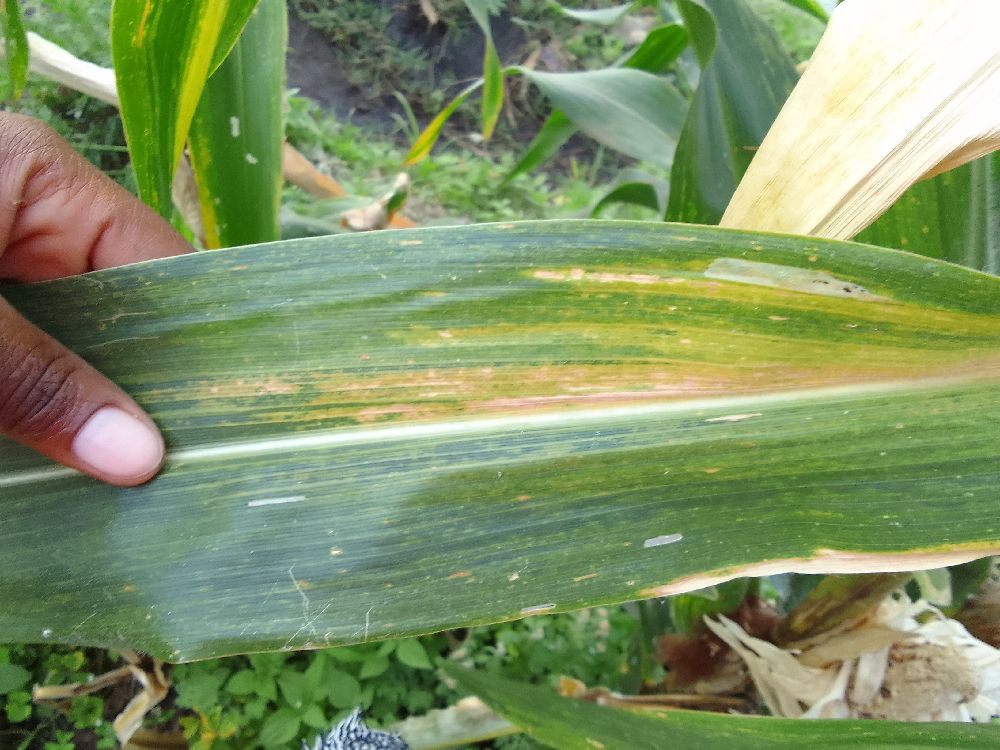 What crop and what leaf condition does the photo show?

maize, maize lethal necrosis
